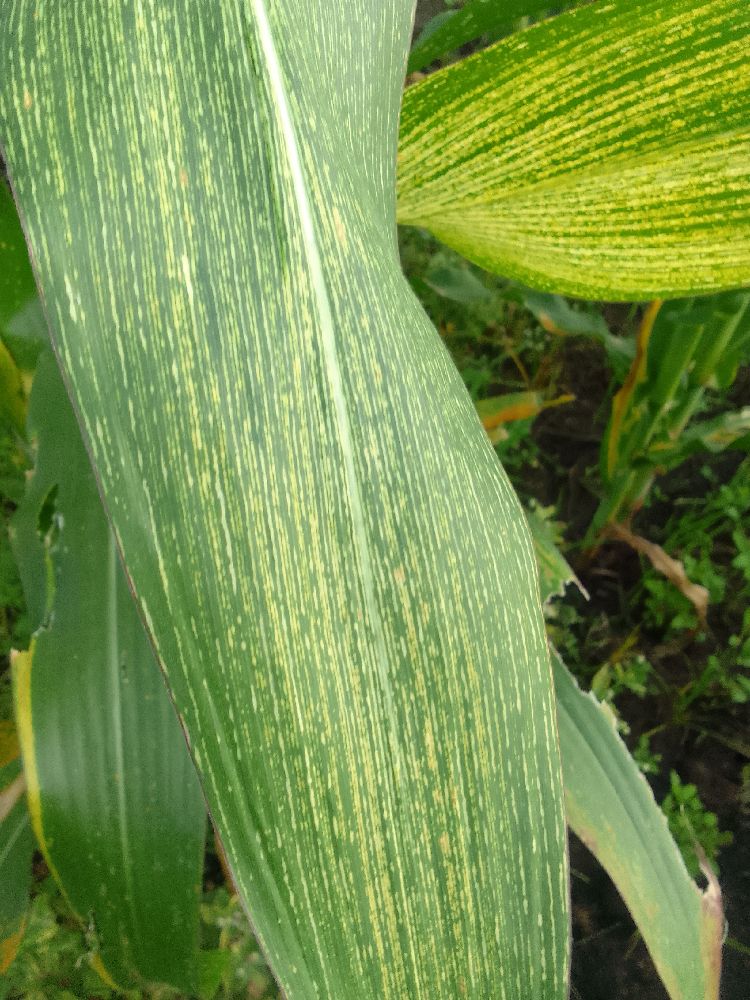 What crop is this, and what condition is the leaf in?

maize, maize streak virus
